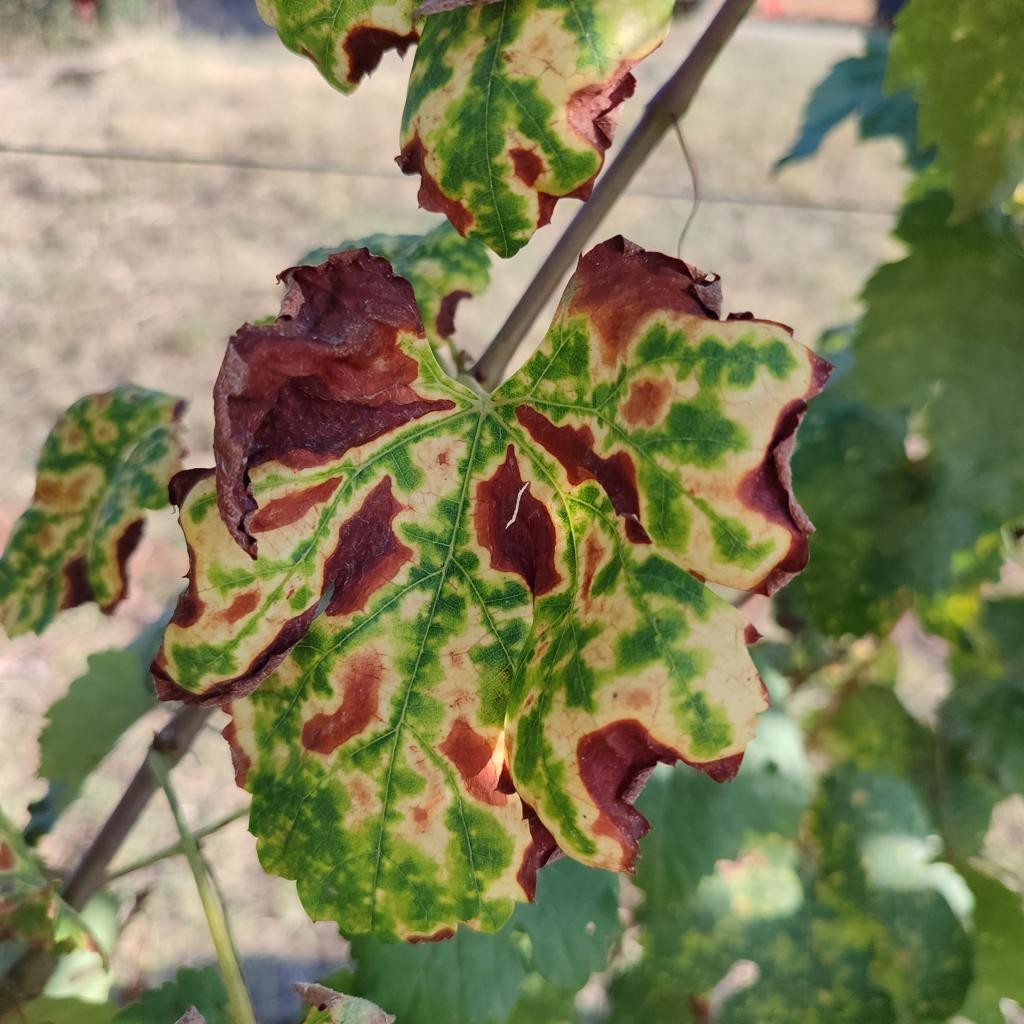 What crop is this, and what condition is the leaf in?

grapevine, esca complex
